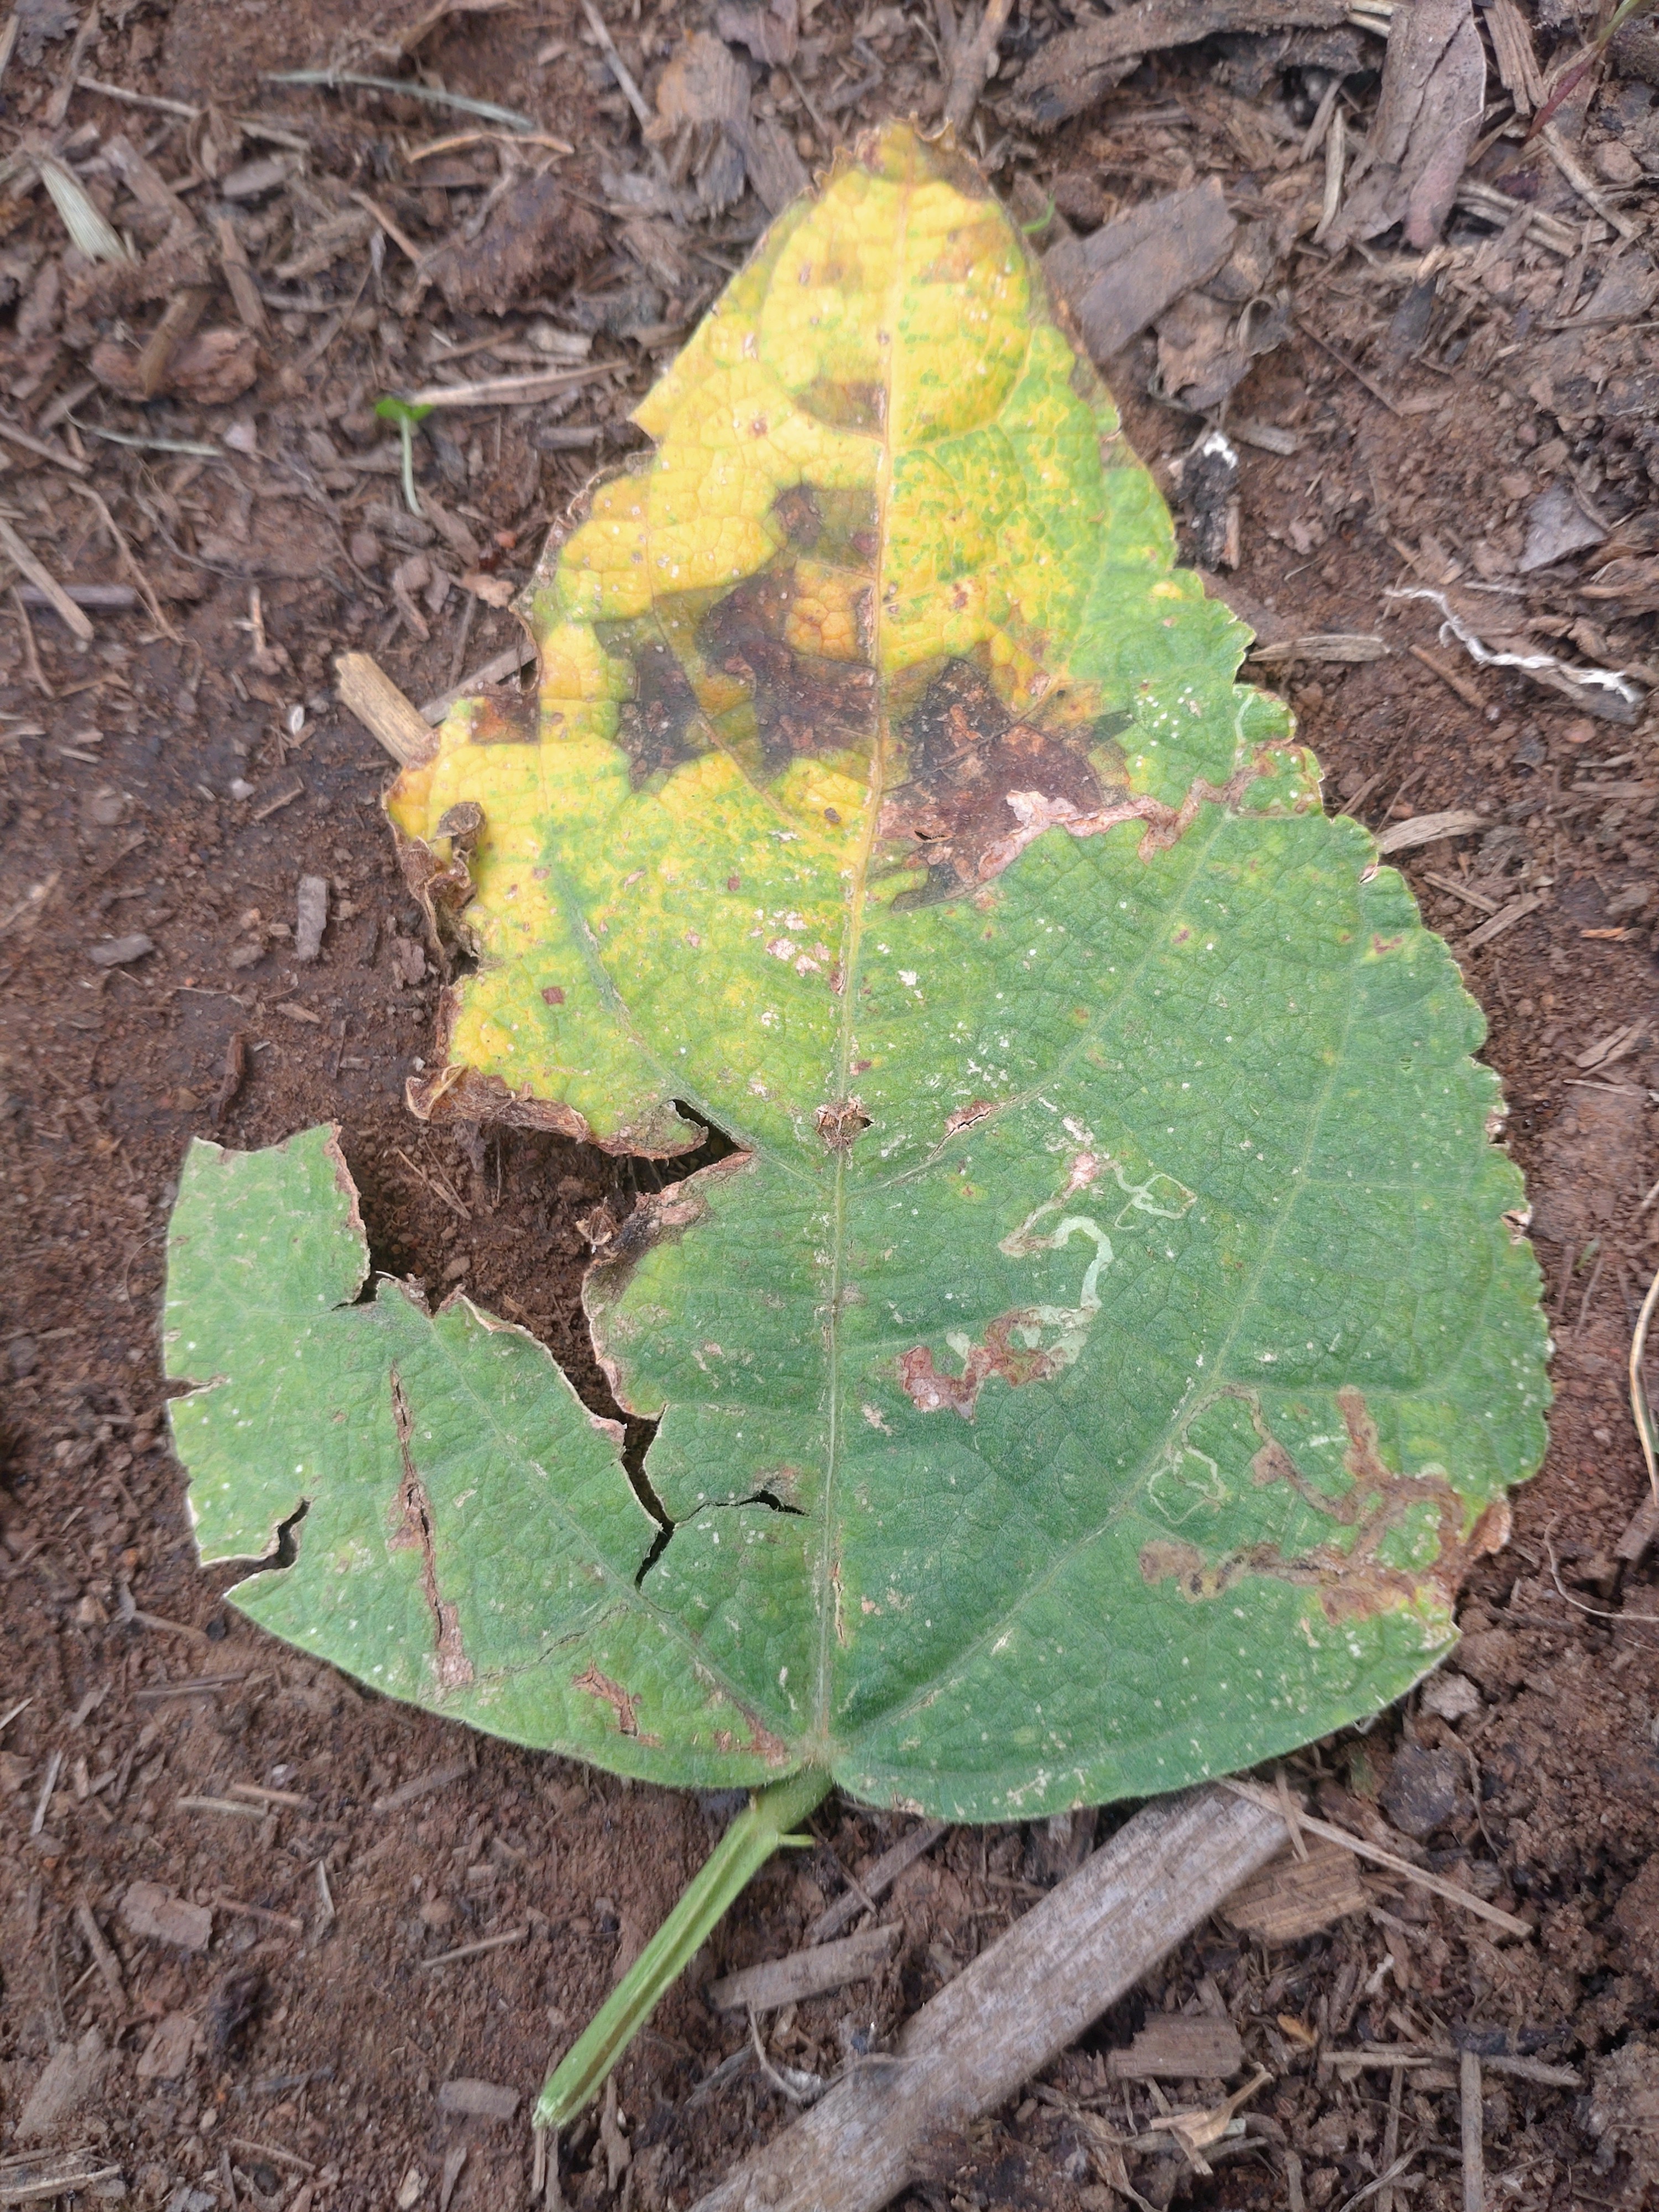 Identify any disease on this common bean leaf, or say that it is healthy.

rust
